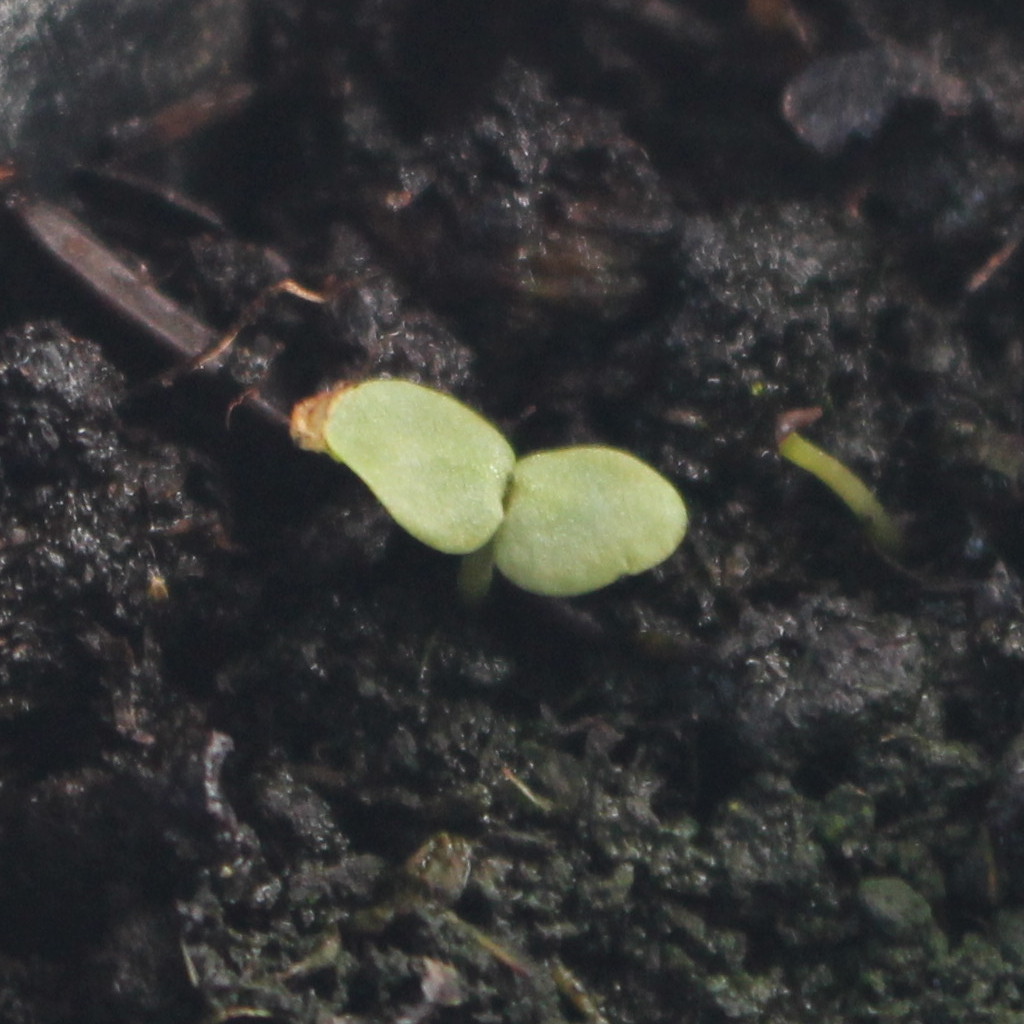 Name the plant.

Veronica persica
